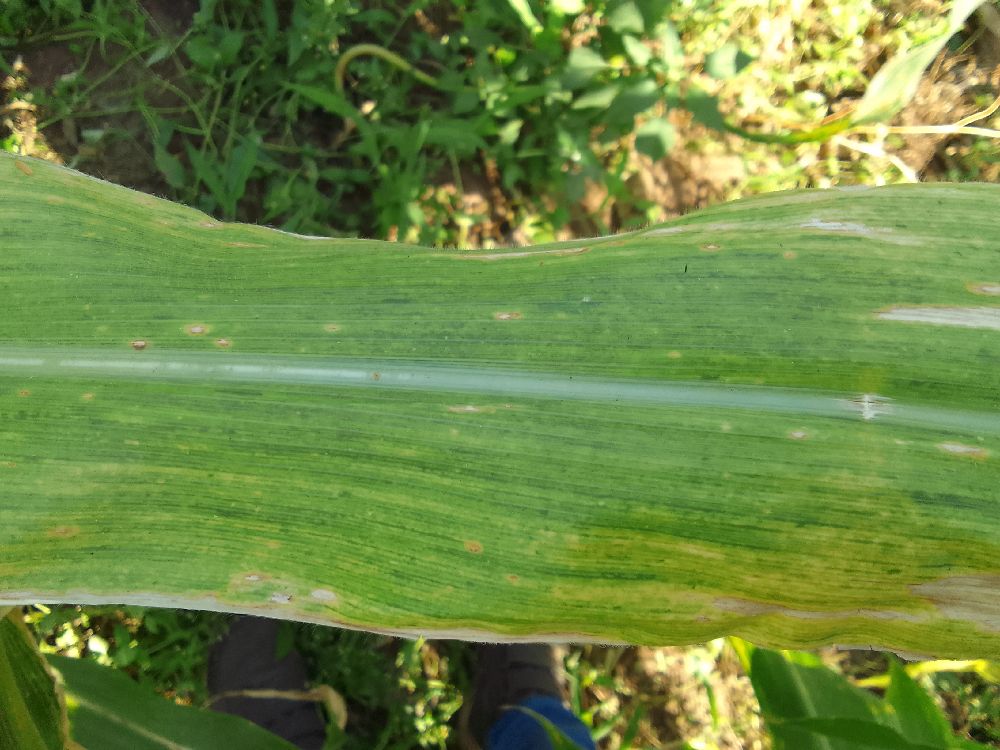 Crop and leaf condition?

maize, maize lethal necrosis
